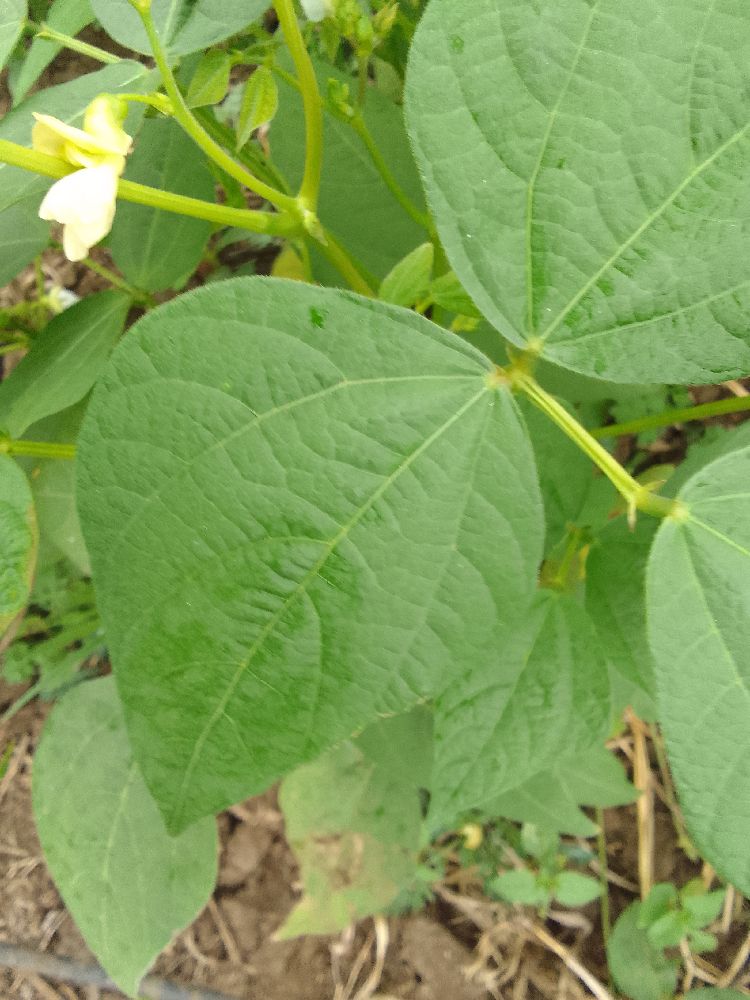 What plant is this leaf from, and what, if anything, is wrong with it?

common bean, healthy
